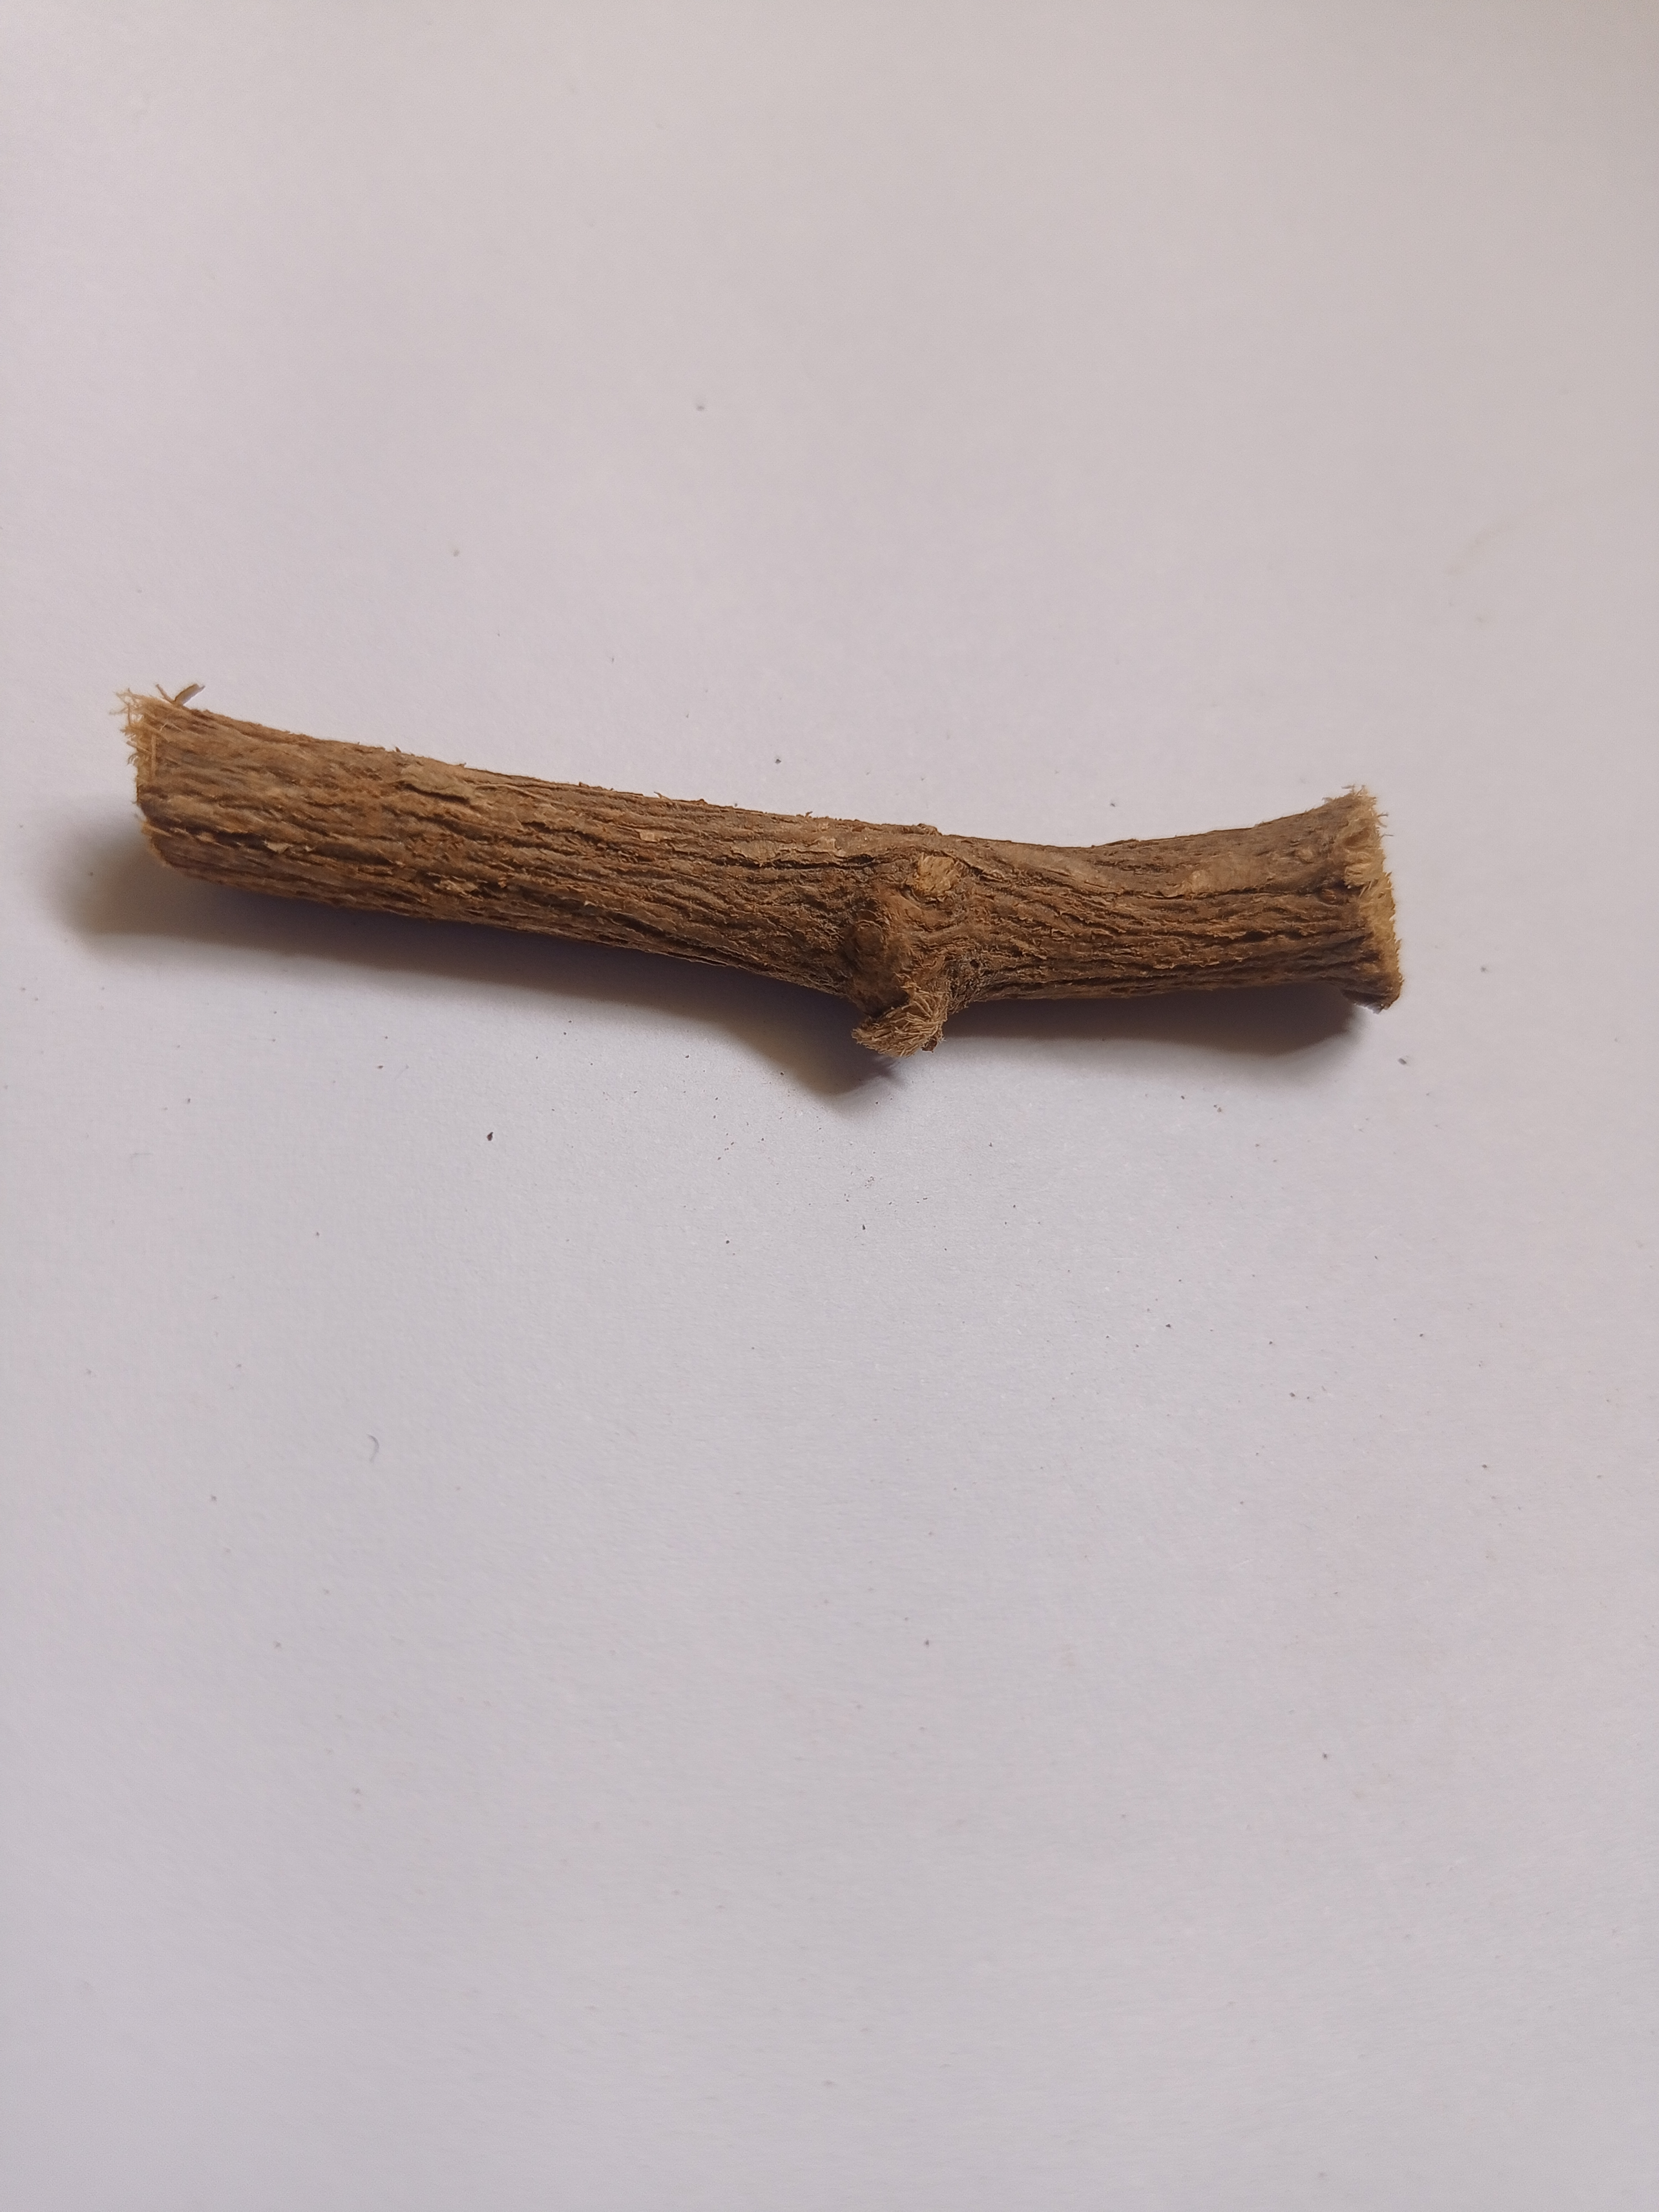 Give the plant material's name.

jesthamadh
